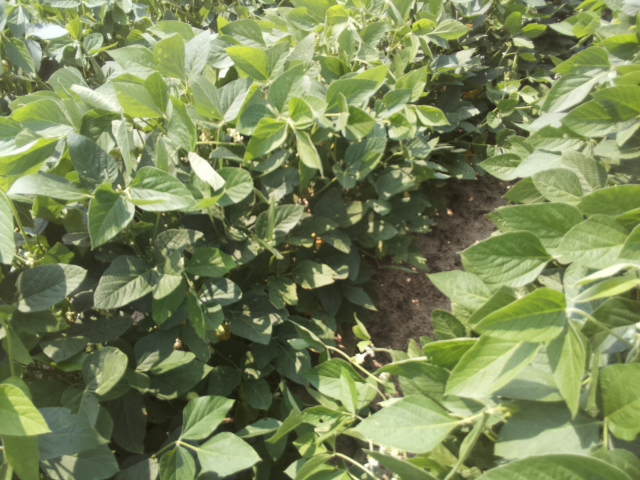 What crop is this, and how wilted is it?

soybean, leaves with no wilting
